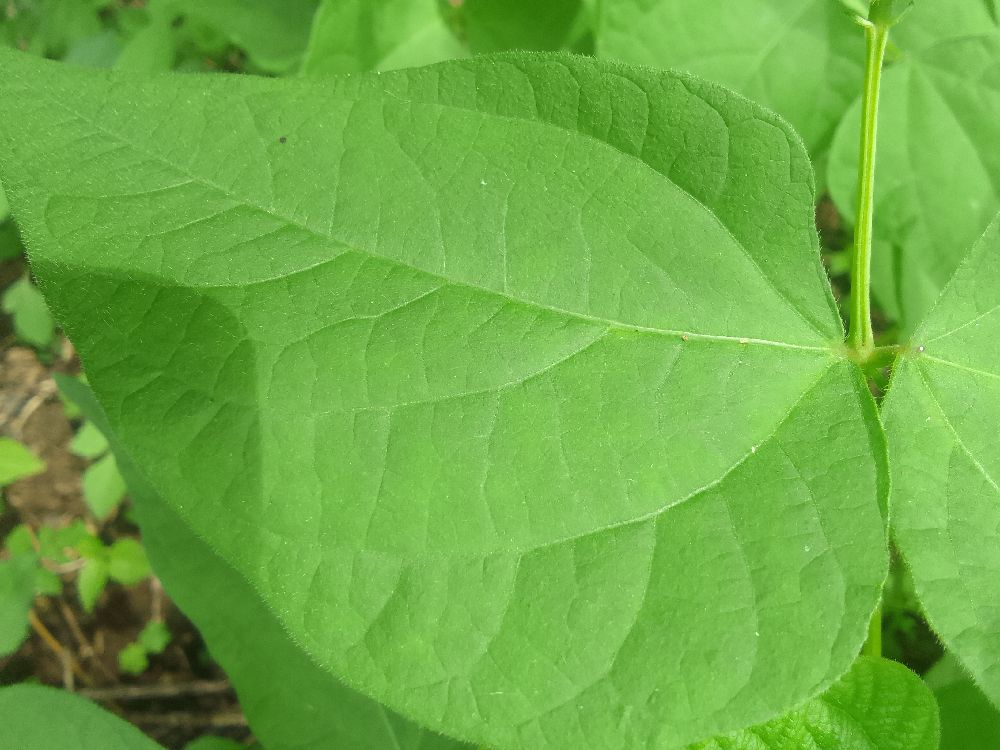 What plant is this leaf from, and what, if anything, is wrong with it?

common bean, healthy
